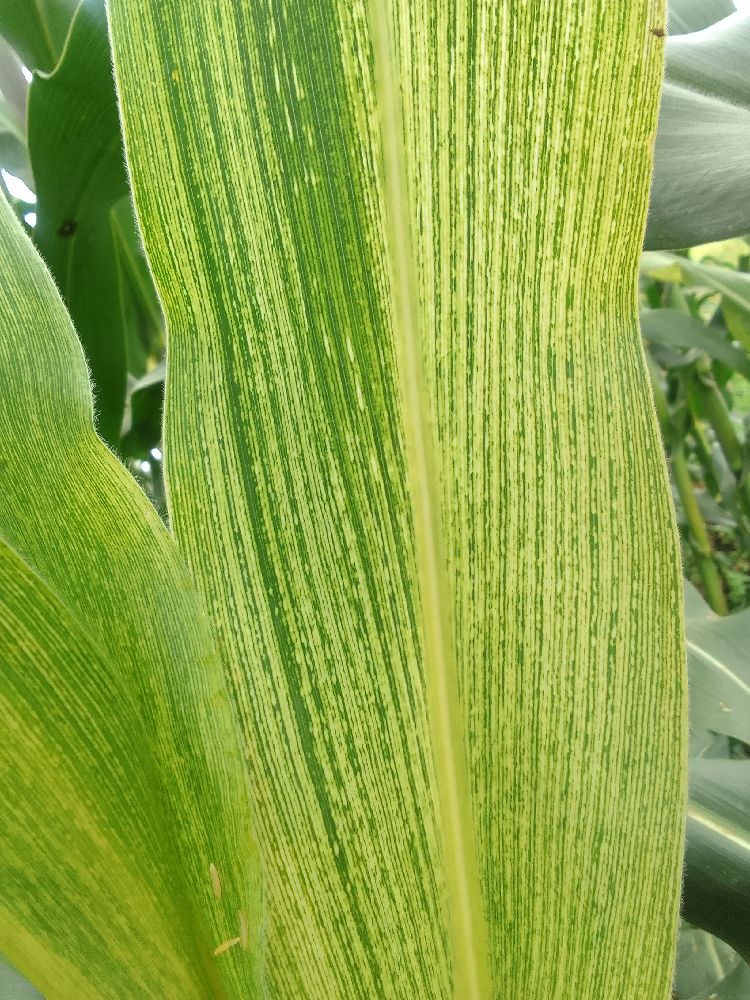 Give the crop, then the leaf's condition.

maize, maize streak virus
